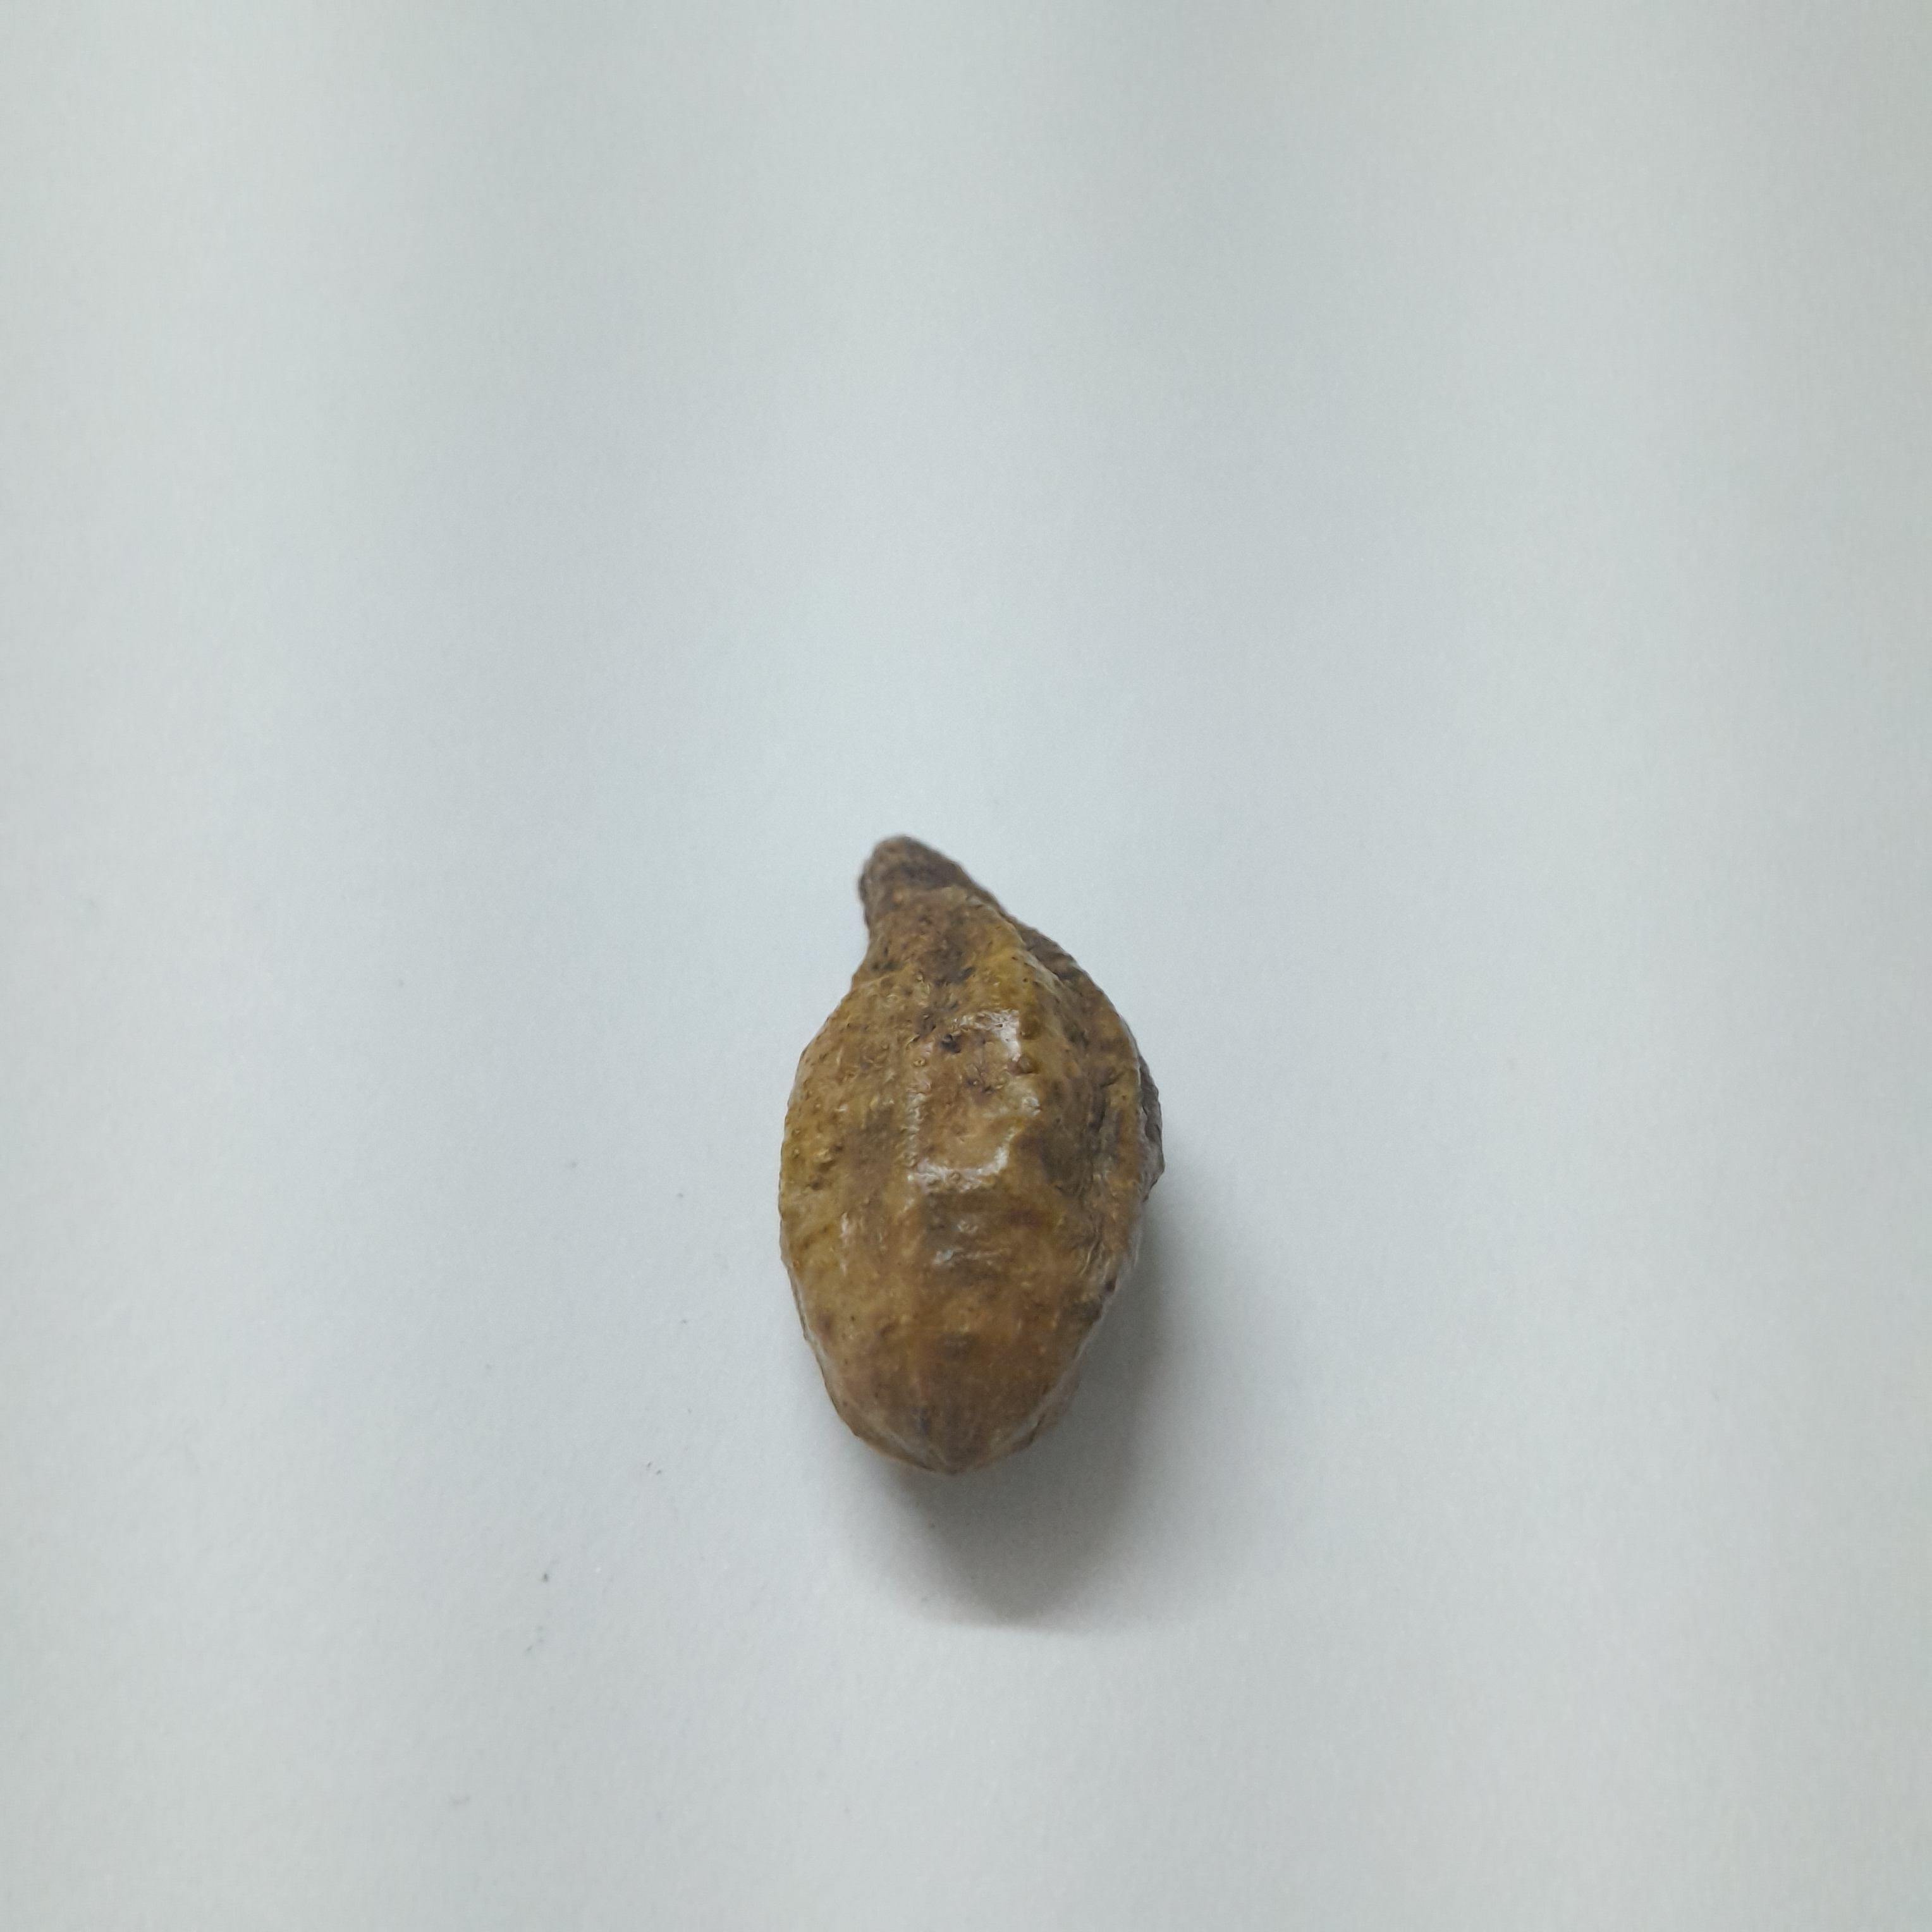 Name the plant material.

hirdaa
